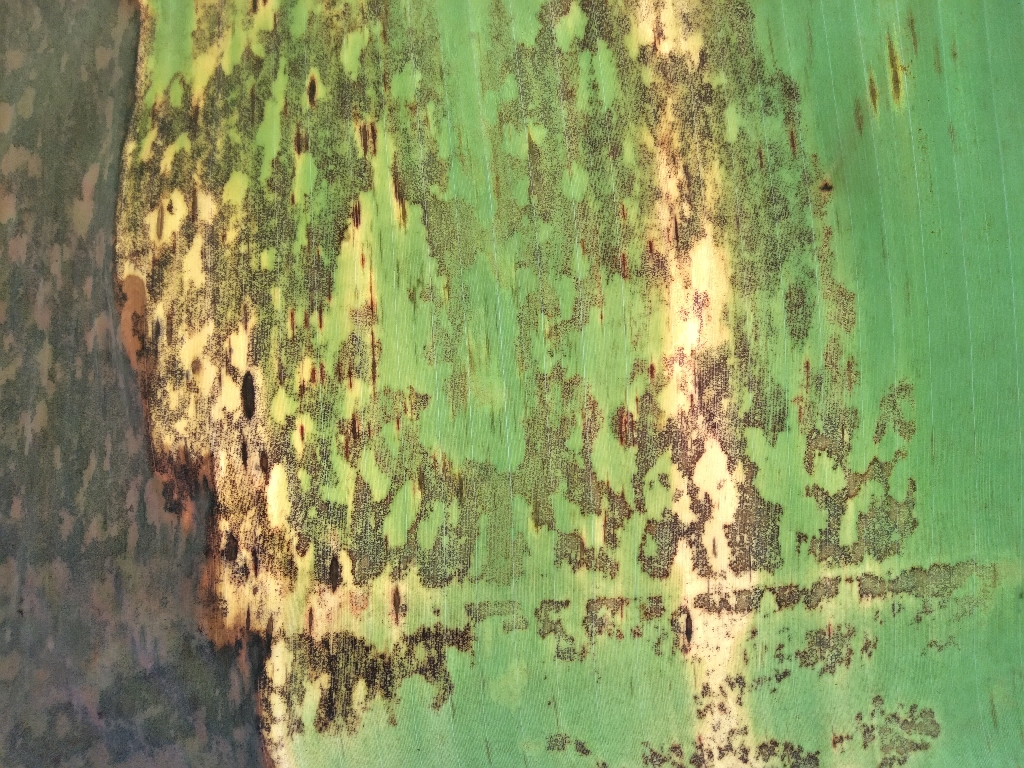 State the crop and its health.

banana, black sigatoka
